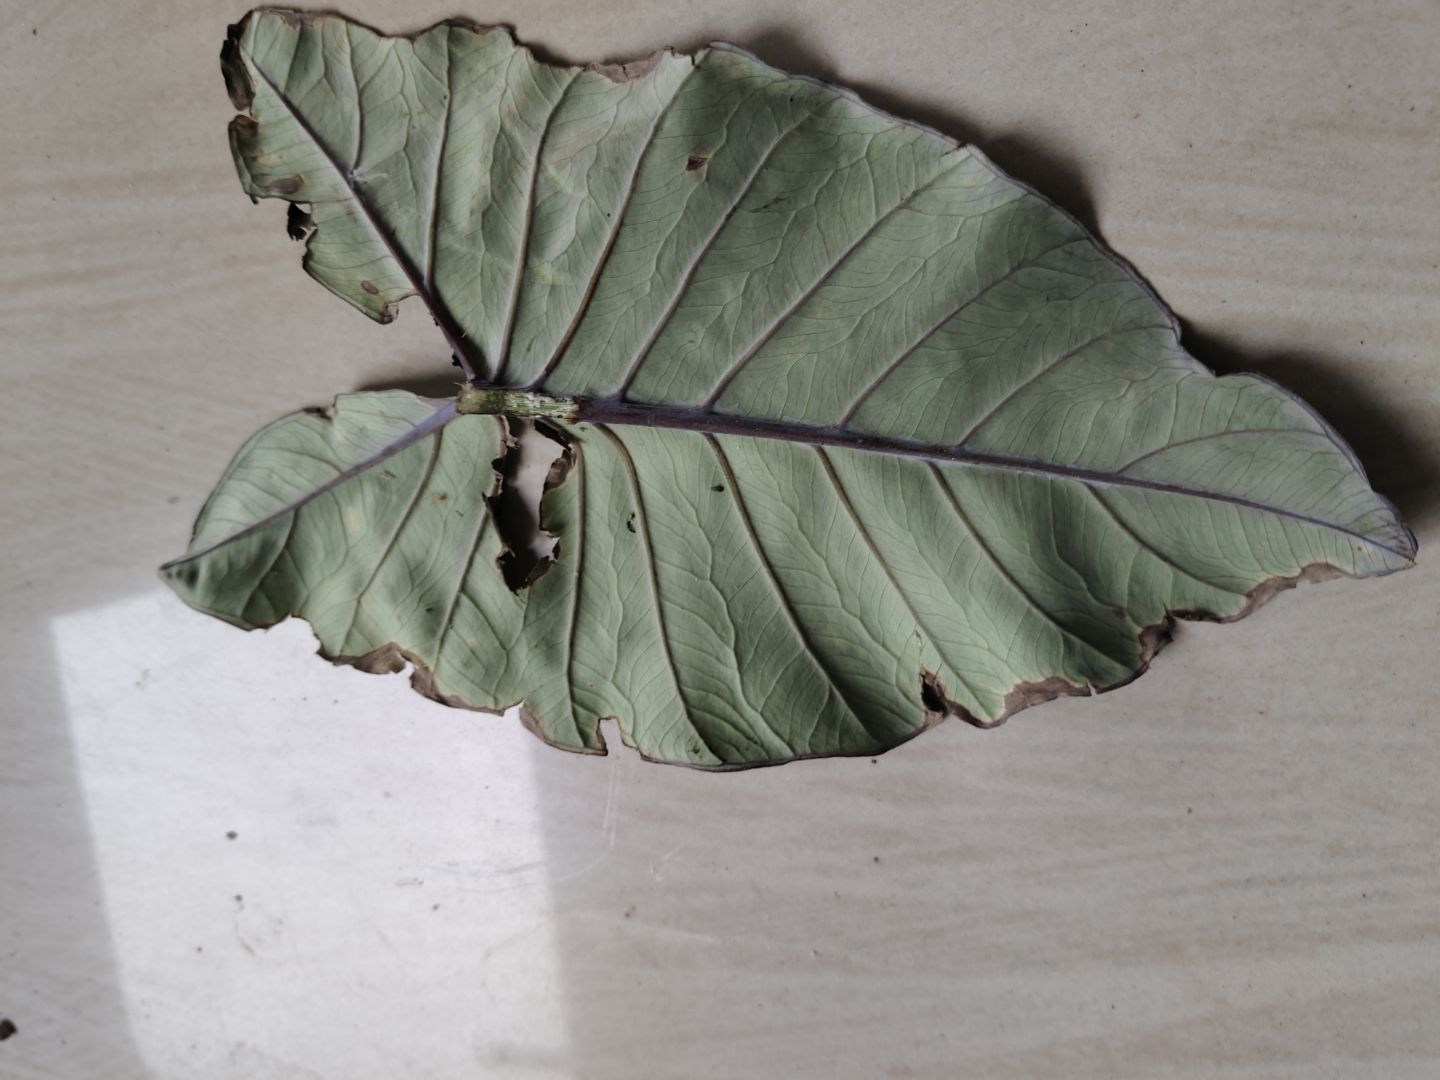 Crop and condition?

taro, leaf blight
